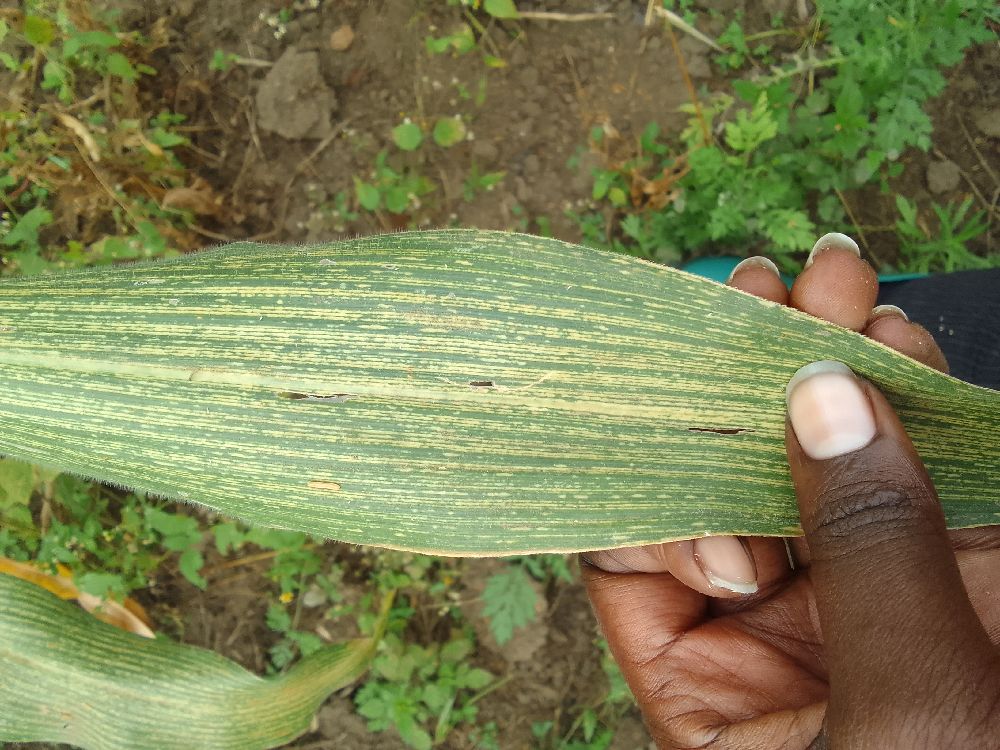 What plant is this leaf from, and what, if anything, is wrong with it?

maize, maize streak virus
